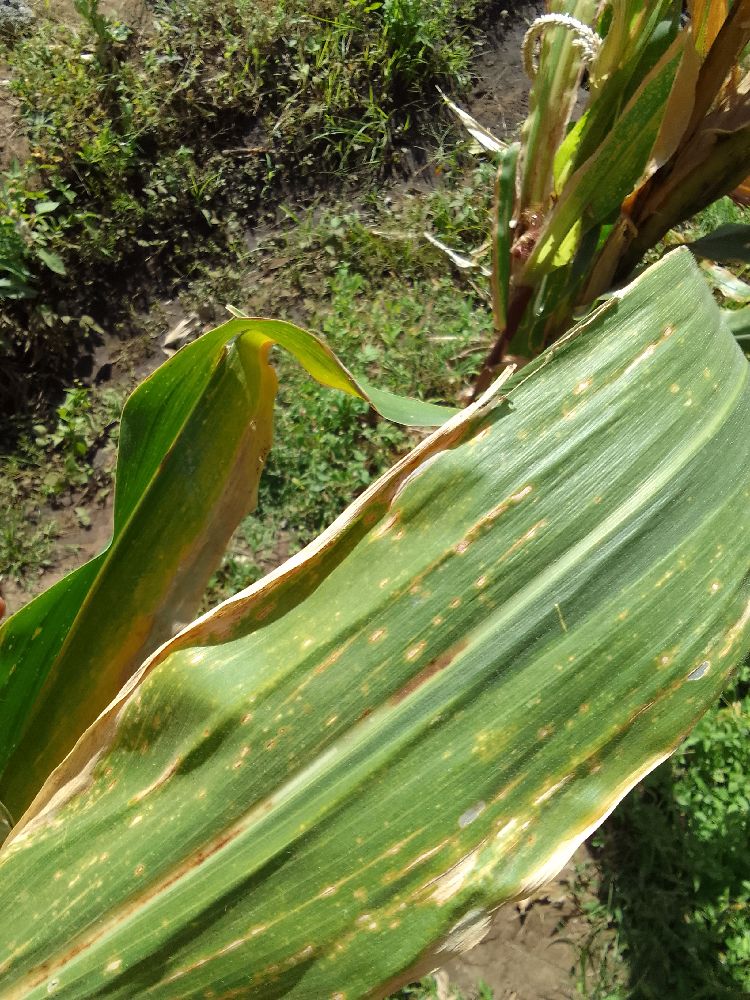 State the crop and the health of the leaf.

maize, maize lethal necrosis
